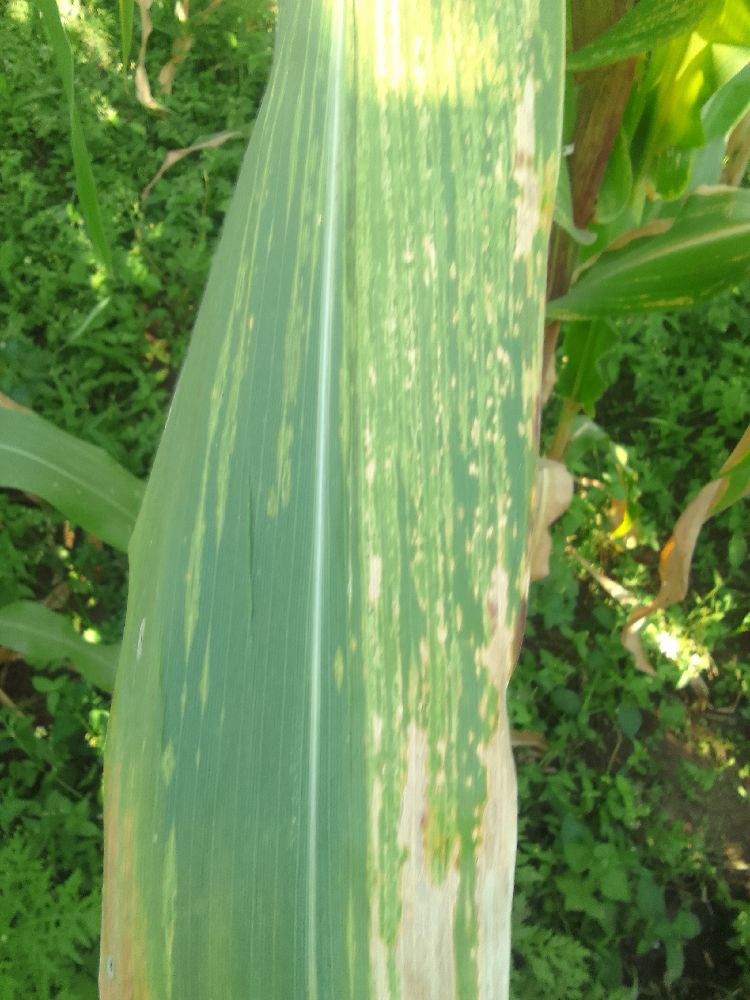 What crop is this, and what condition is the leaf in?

maize, maize lethal necrosis
